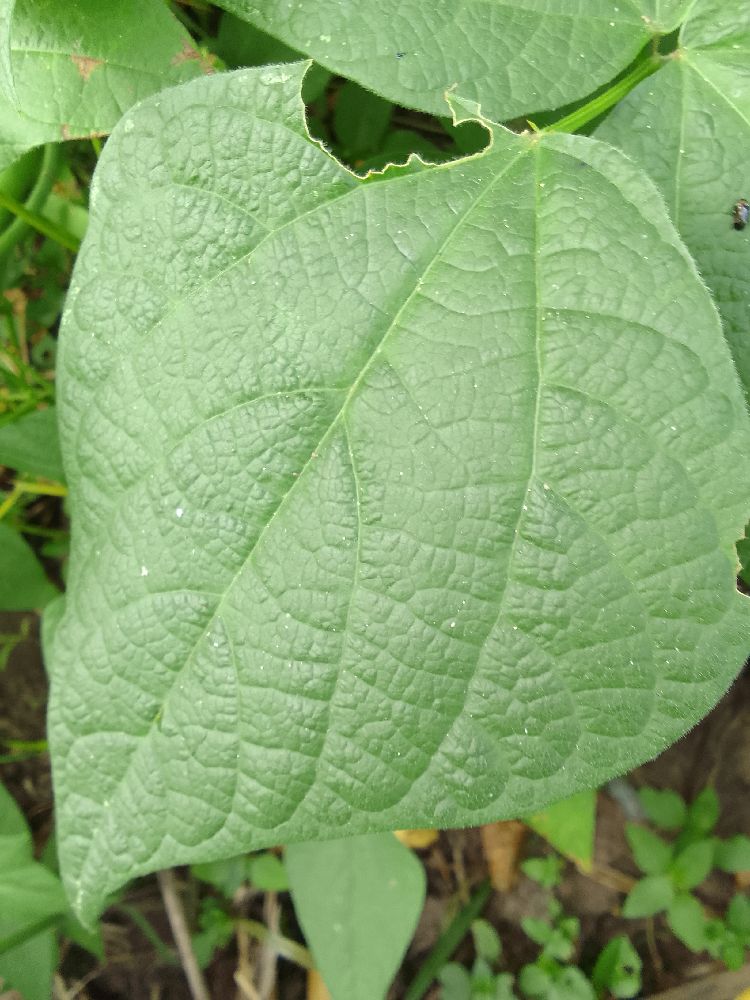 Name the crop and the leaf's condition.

common bean, healthy
